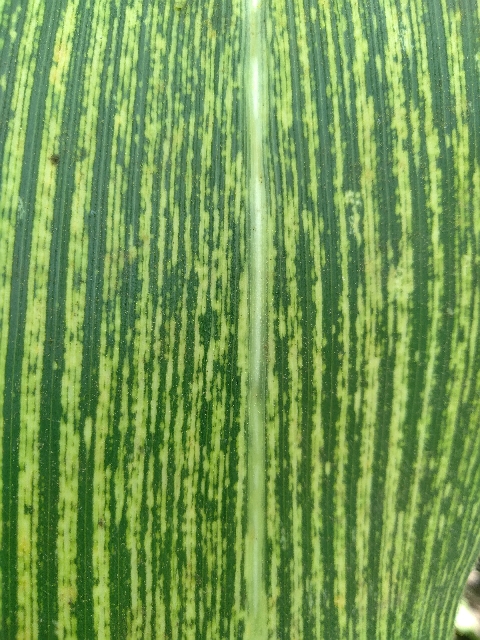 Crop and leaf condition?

maize, maize streak virus
